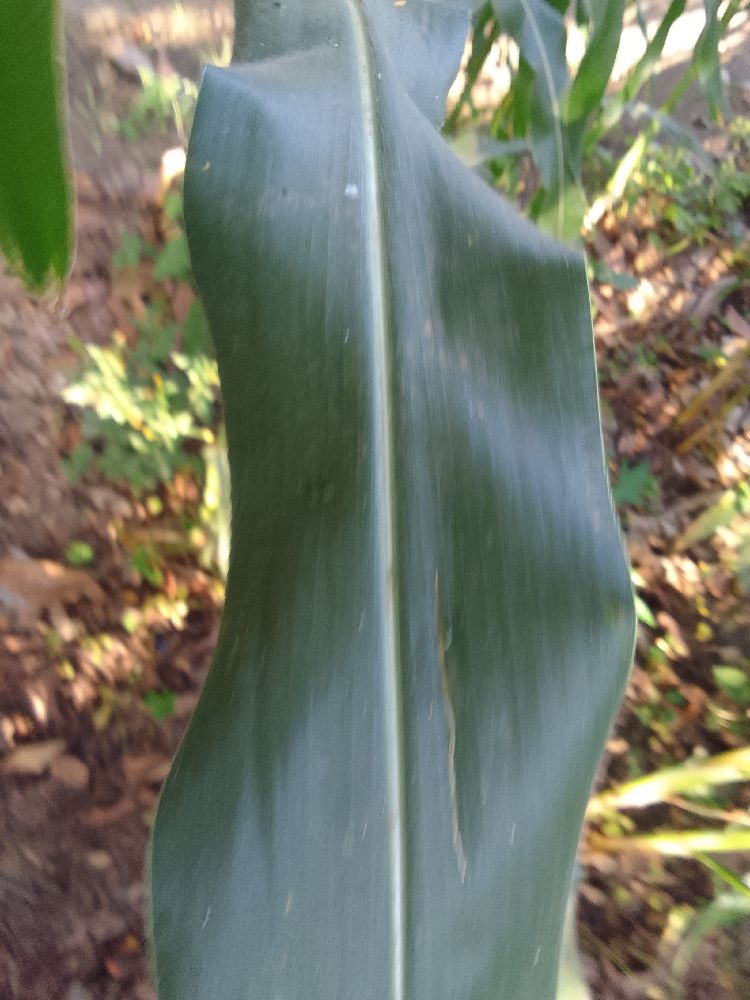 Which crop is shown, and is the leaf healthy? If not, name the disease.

maize, healthy
